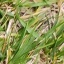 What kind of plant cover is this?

grass
